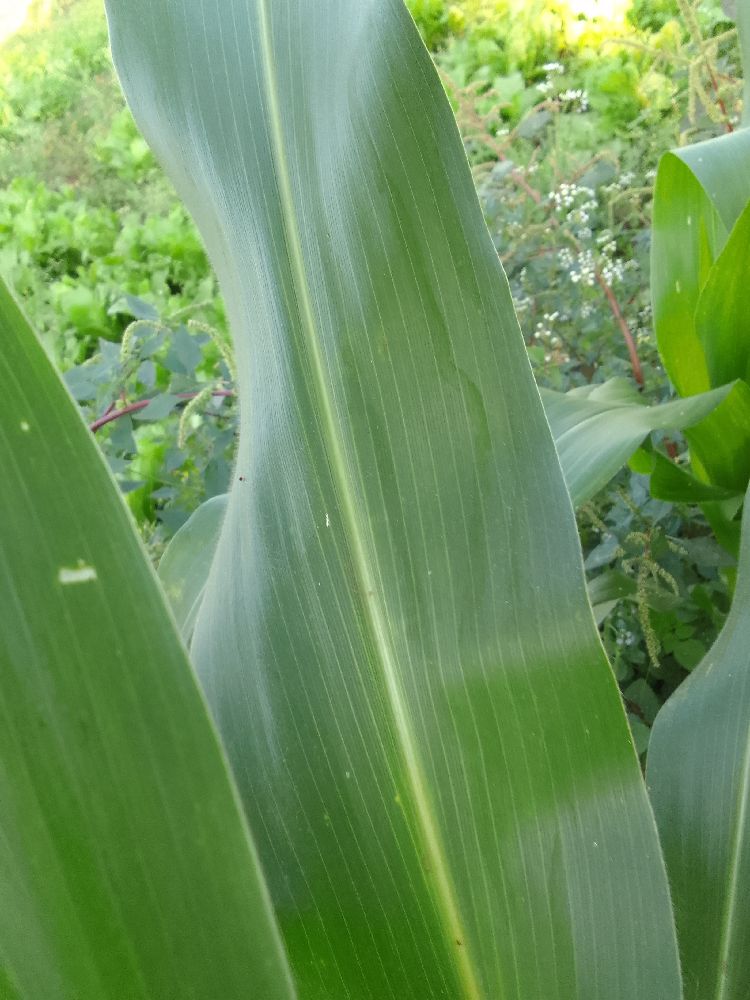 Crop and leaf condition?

maize, healthy
